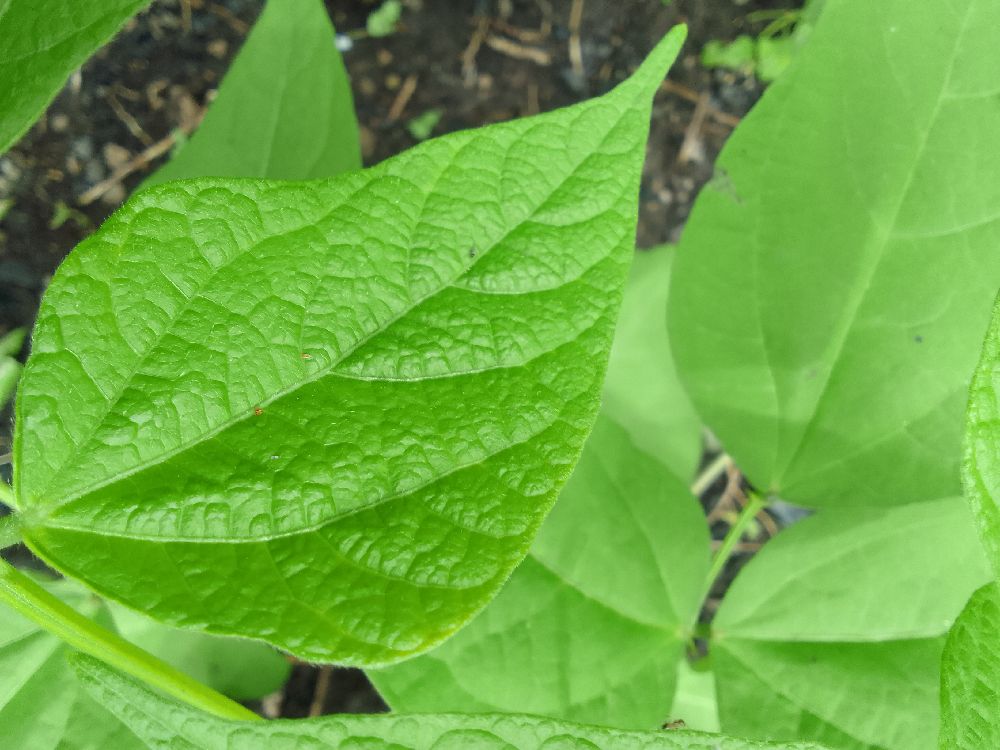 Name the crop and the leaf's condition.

common bean, healthy
